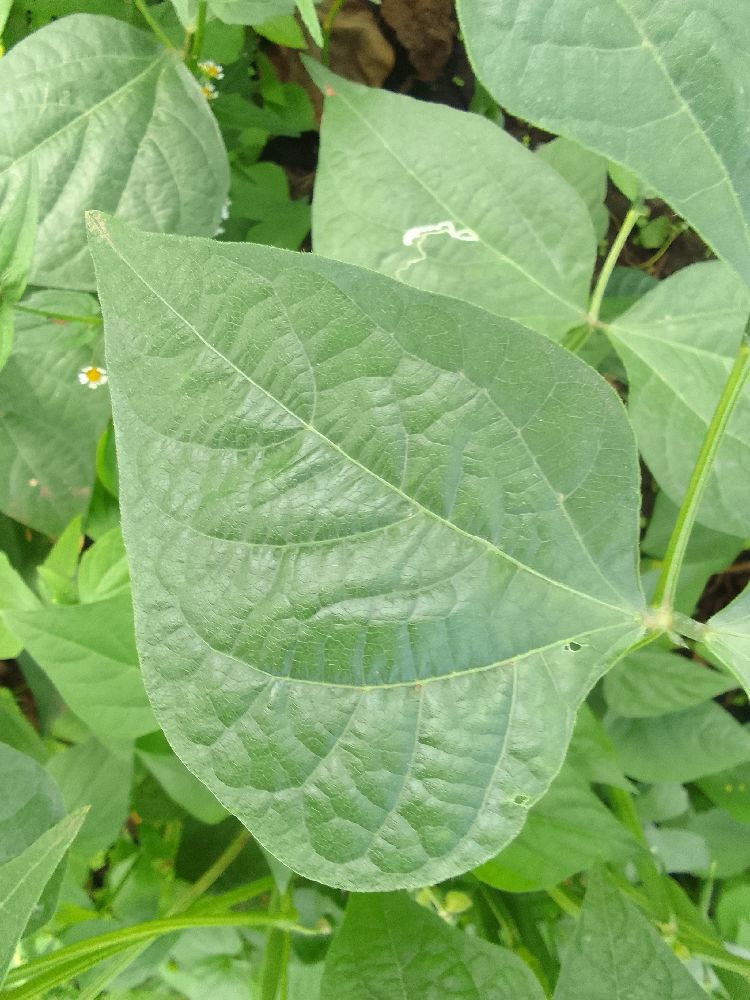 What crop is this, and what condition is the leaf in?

common bean, healthy
